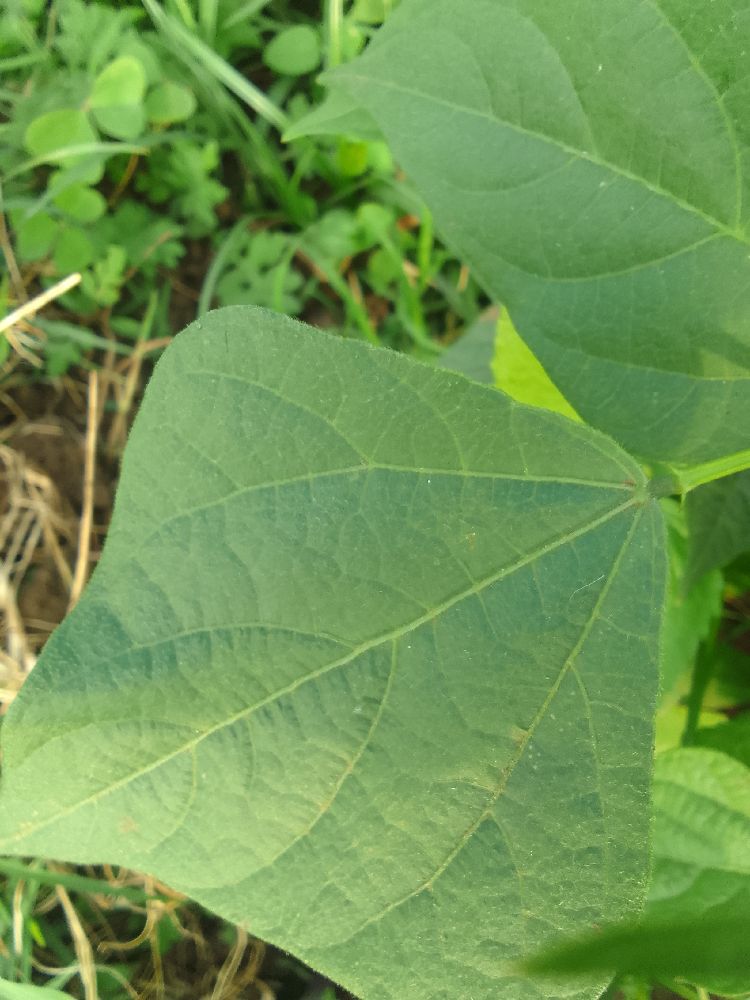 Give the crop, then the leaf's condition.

common bean, healthy
